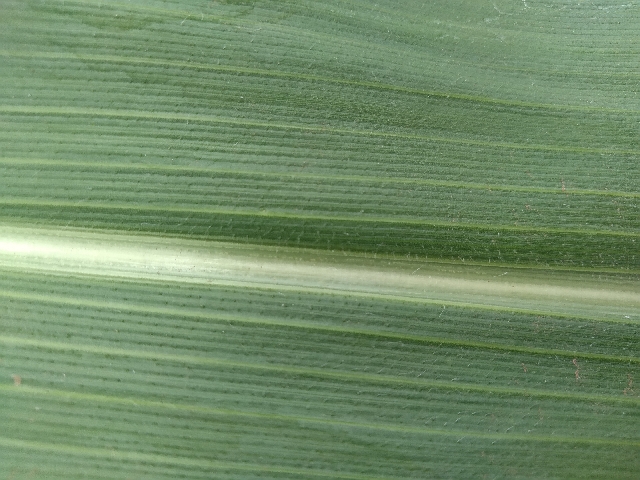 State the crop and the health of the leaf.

maize, healthy
